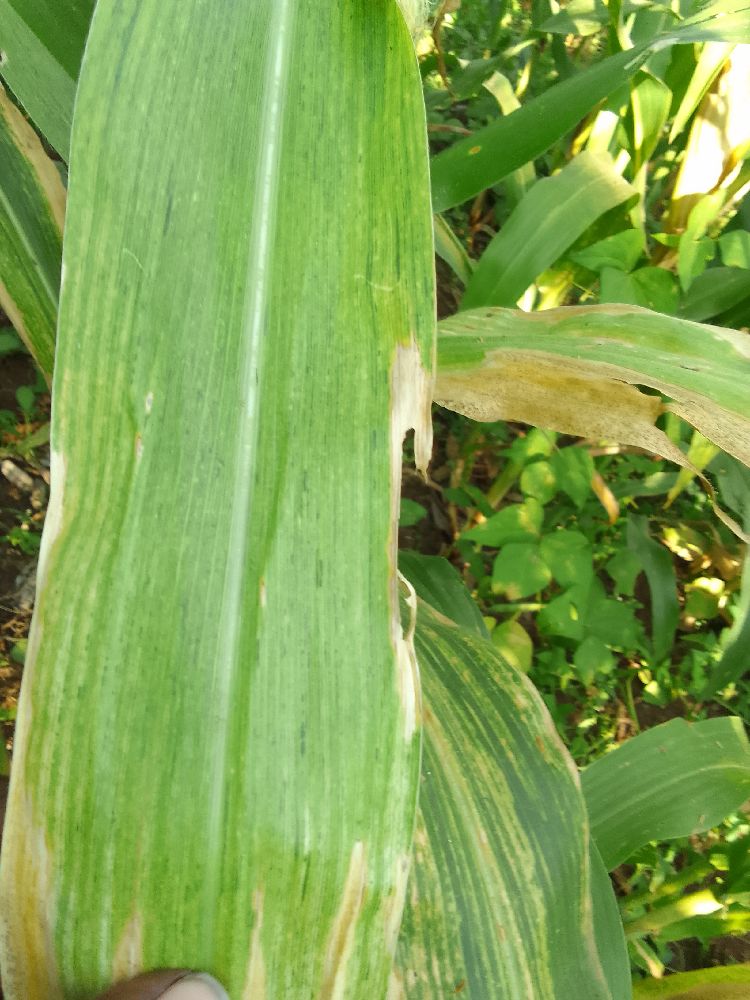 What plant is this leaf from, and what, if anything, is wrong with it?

maize, maize lethal necrosis
